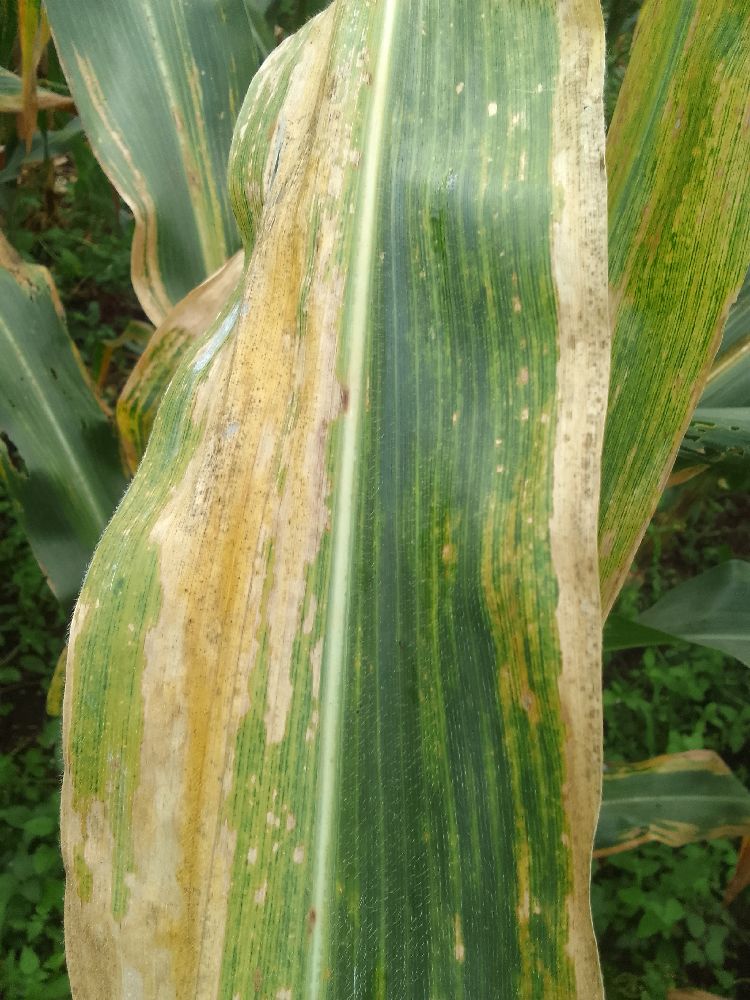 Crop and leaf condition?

maize, maize lethal necrosis
